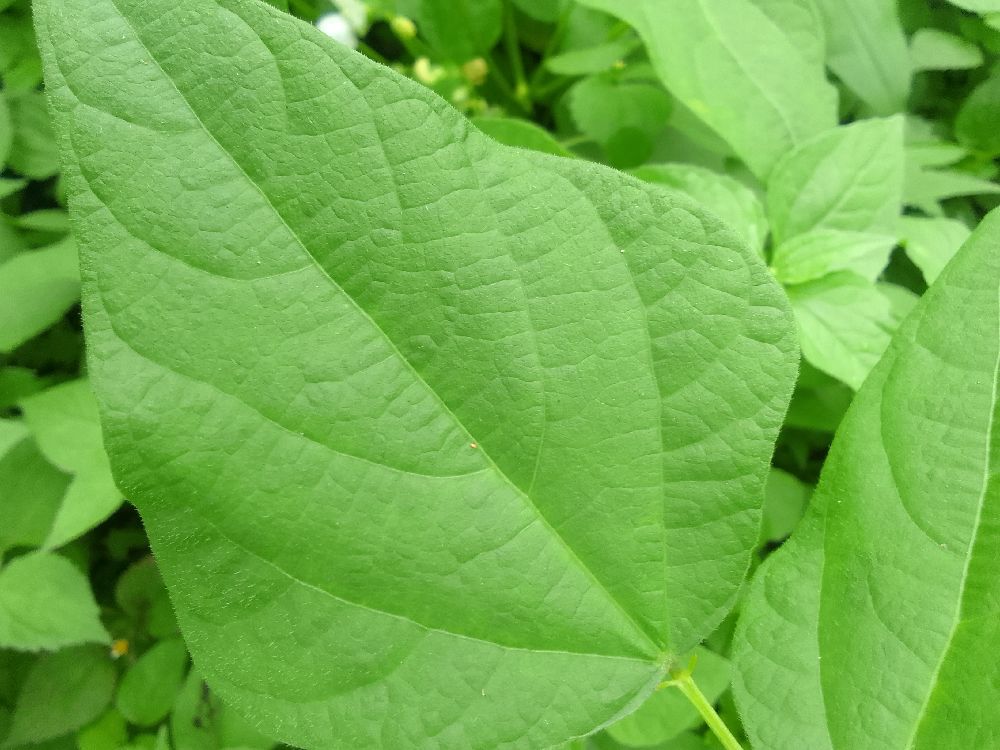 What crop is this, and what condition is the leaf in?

common bean, healthy
